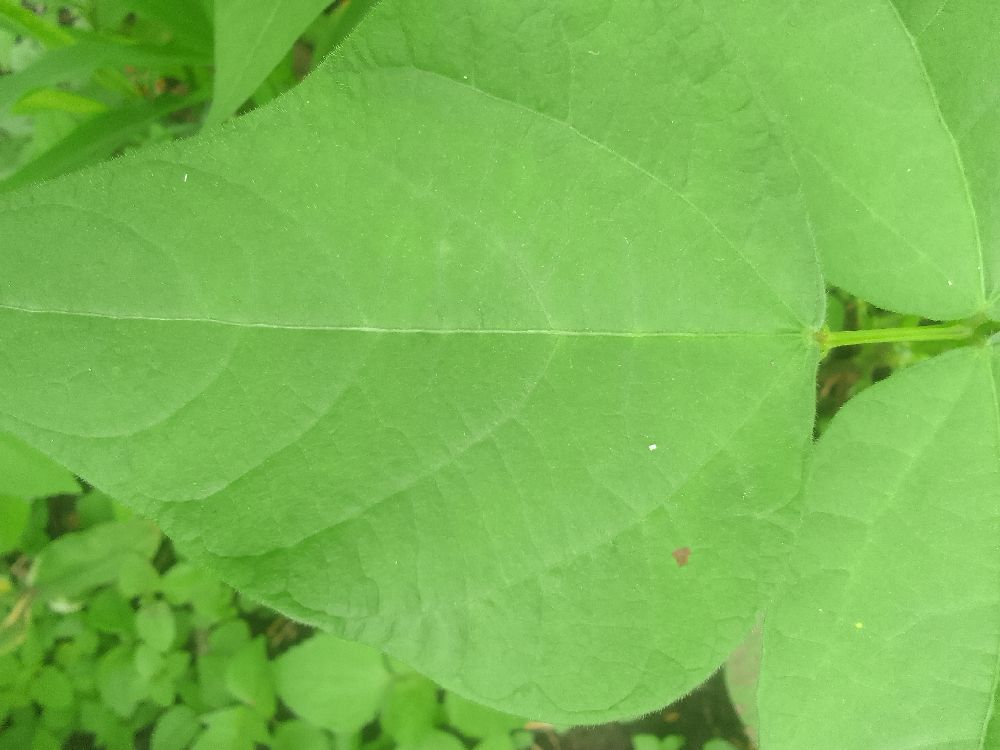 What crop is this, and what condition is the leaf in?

common bean, healthy
